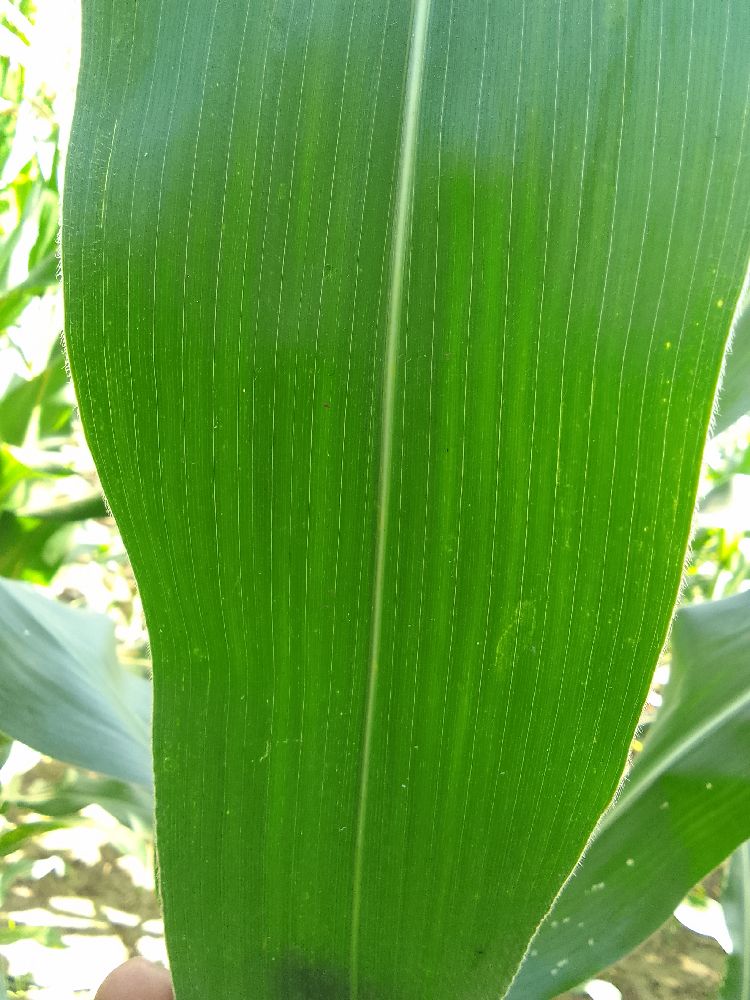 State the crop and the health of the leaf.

maize, healthy
